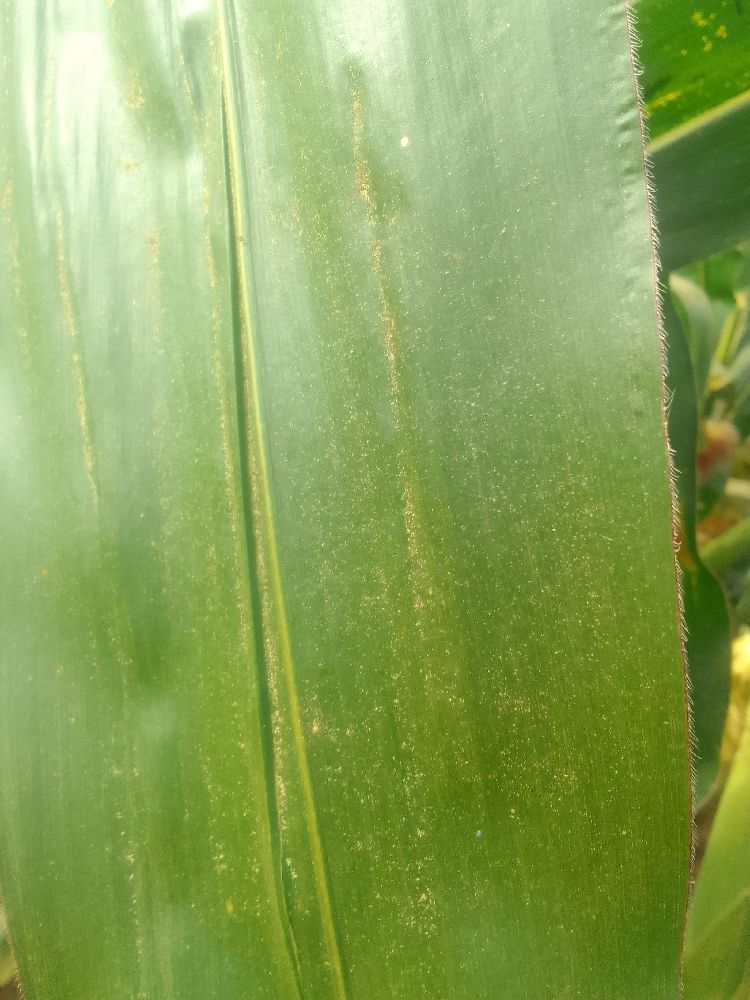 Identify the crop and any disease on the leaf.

maize, healthy
